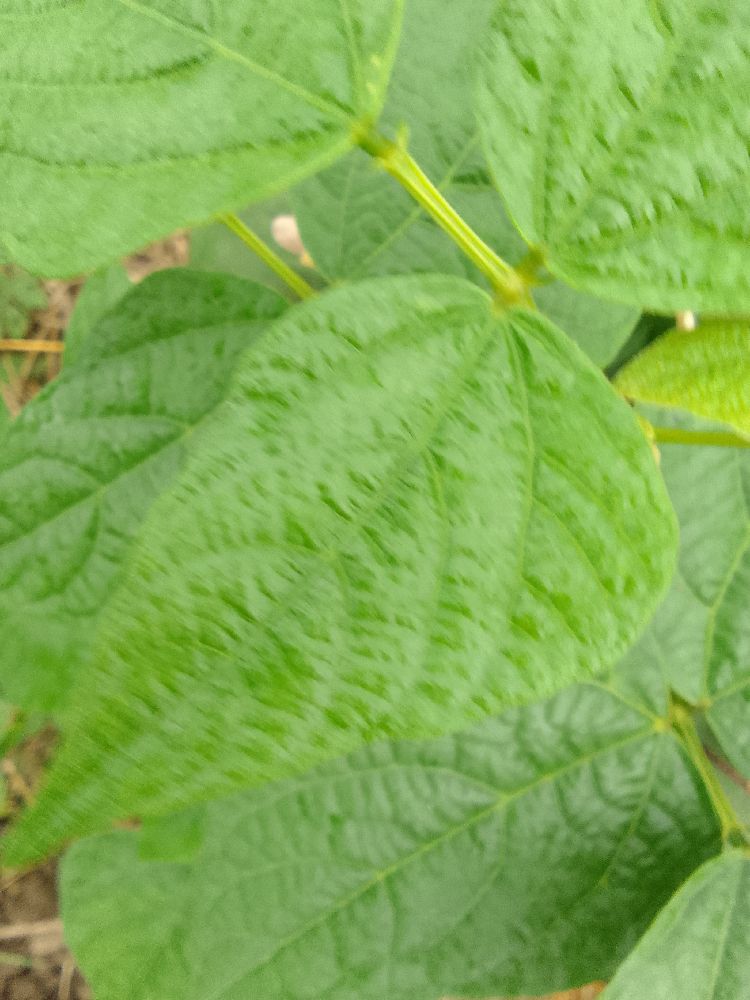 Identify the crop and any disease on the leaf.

common bean, healthy
